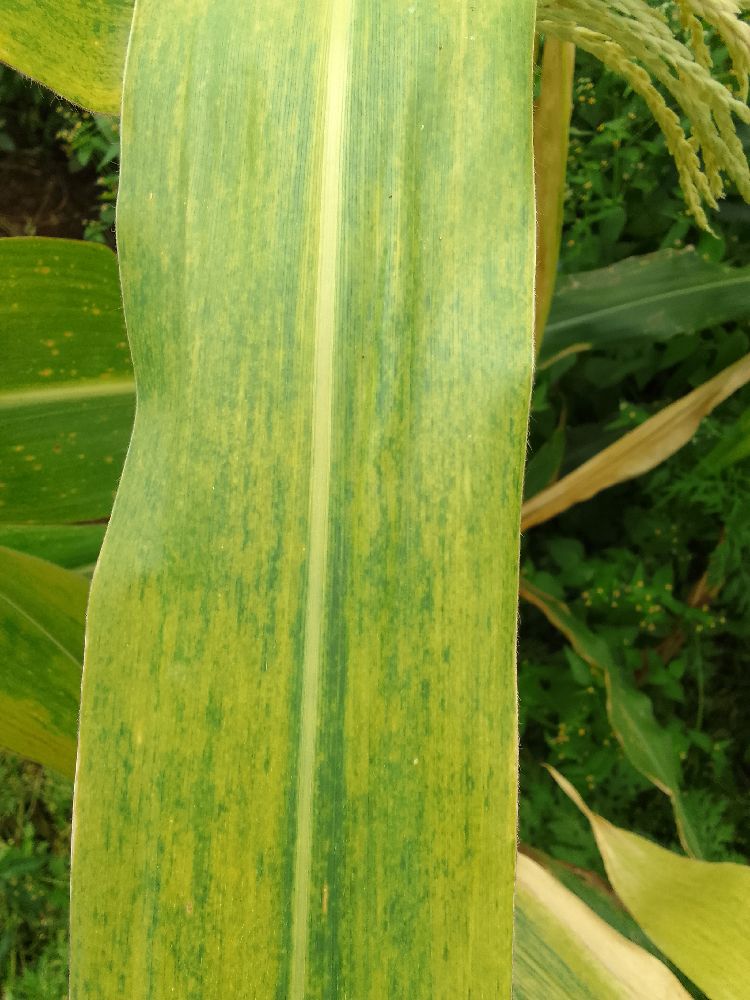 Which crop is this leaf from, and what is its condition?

maize, maize lethal necrosis
